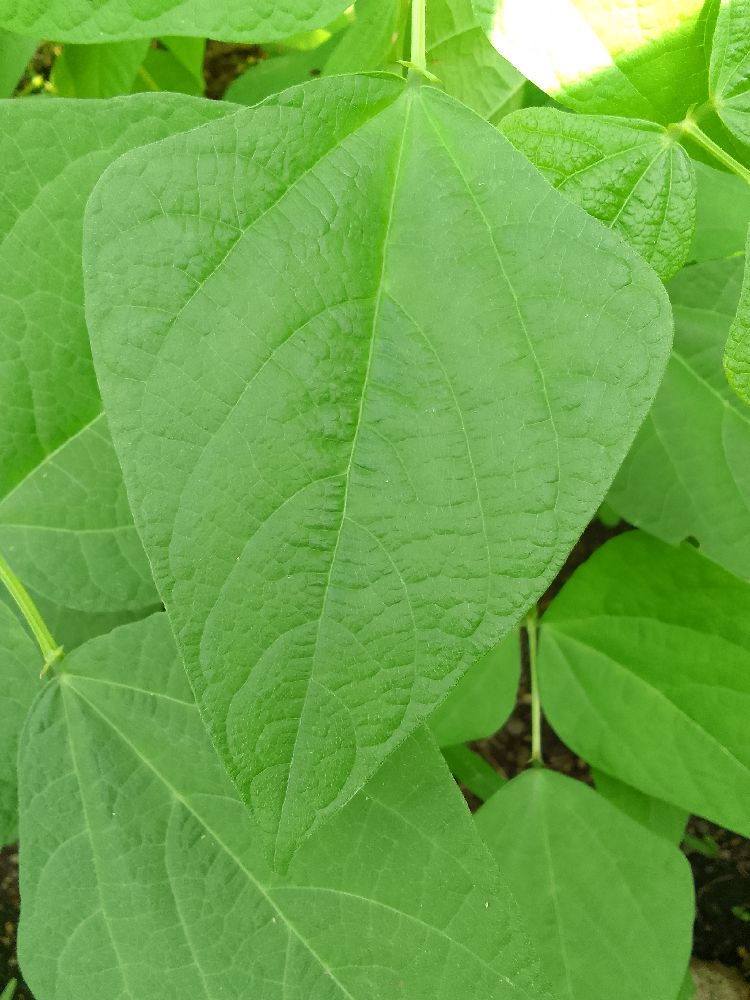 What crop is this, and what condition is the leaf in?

common bean, healthy
